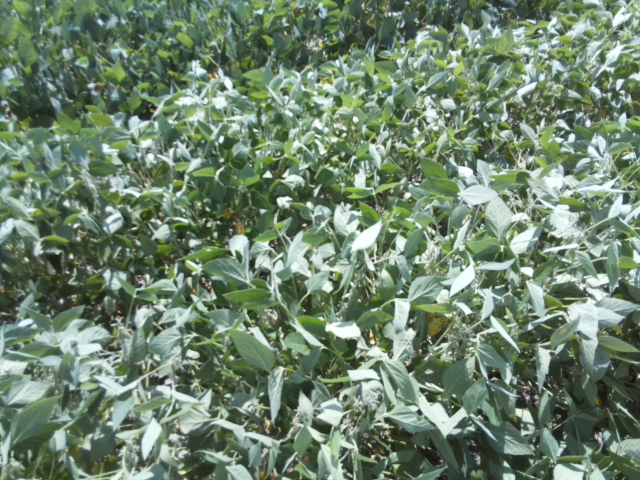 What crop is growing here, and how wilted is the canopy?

soybean, slight leaflet or petiole turgor loss in upper canopy
